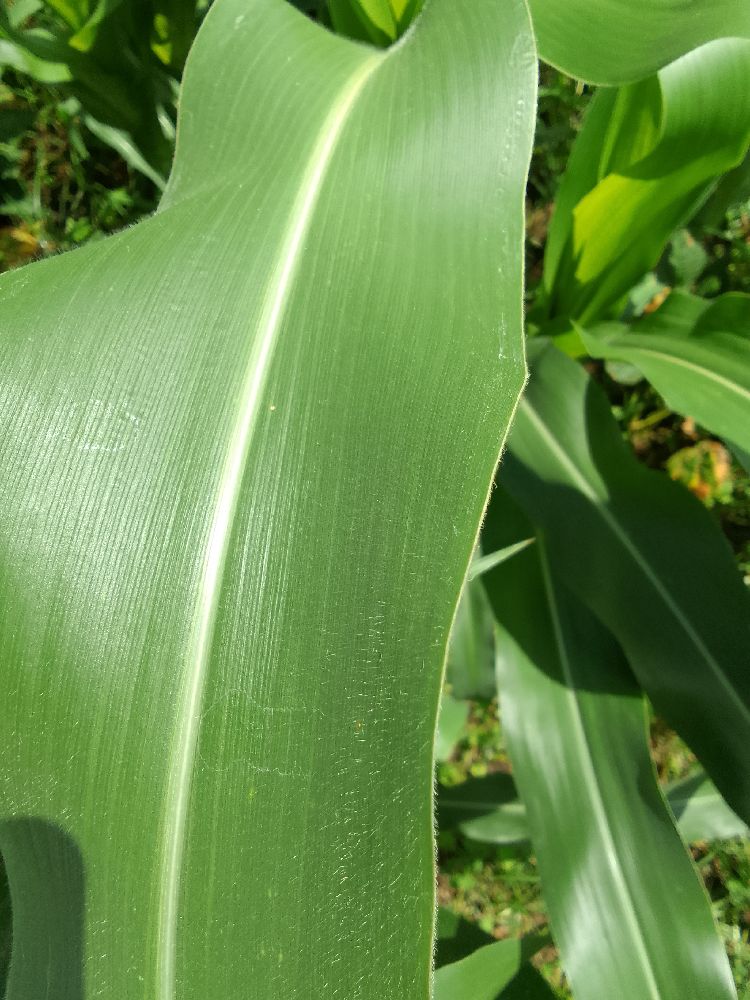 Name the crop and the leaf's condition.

maize, healthy
